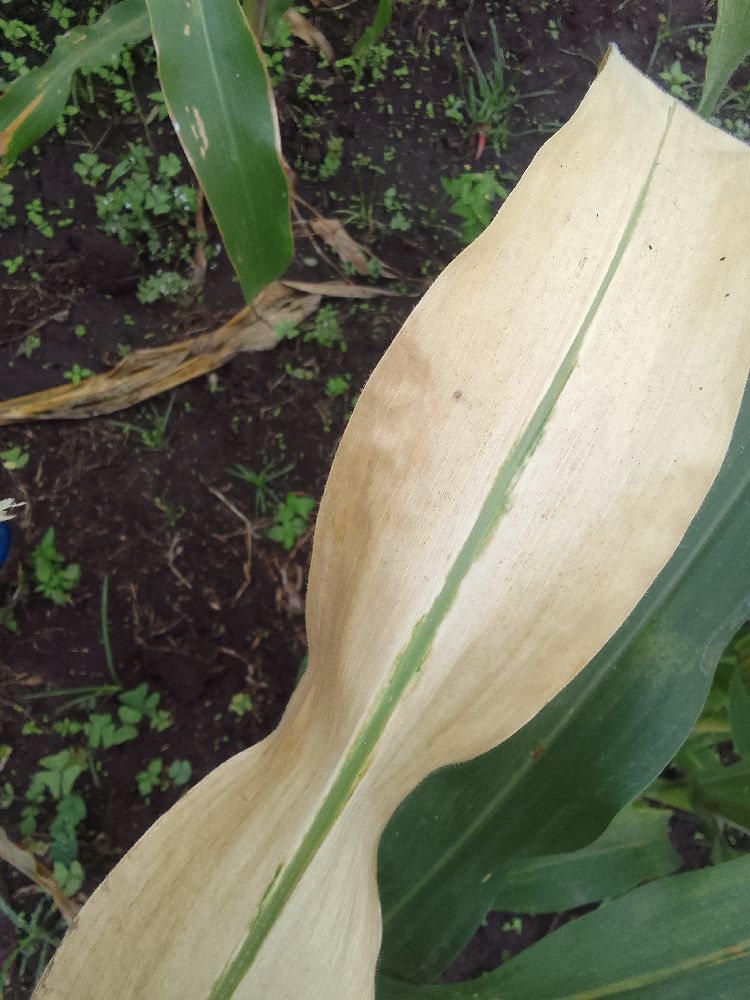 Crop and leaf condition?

maize, maize lethal necrosis
